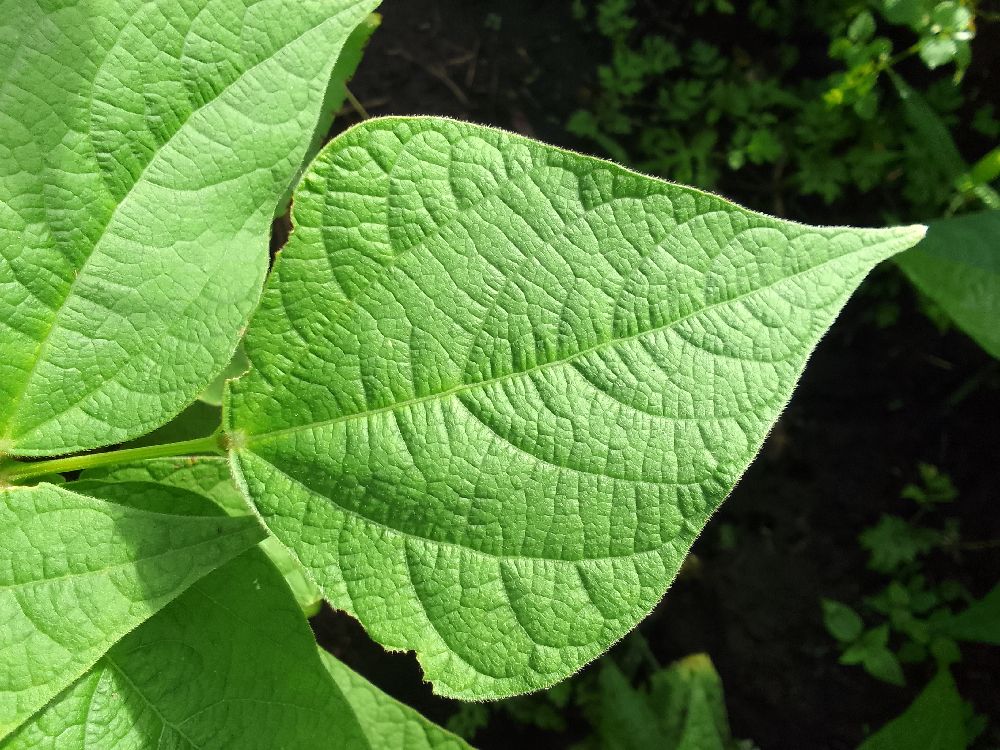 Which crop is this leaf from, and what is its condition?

common bean, healthy
